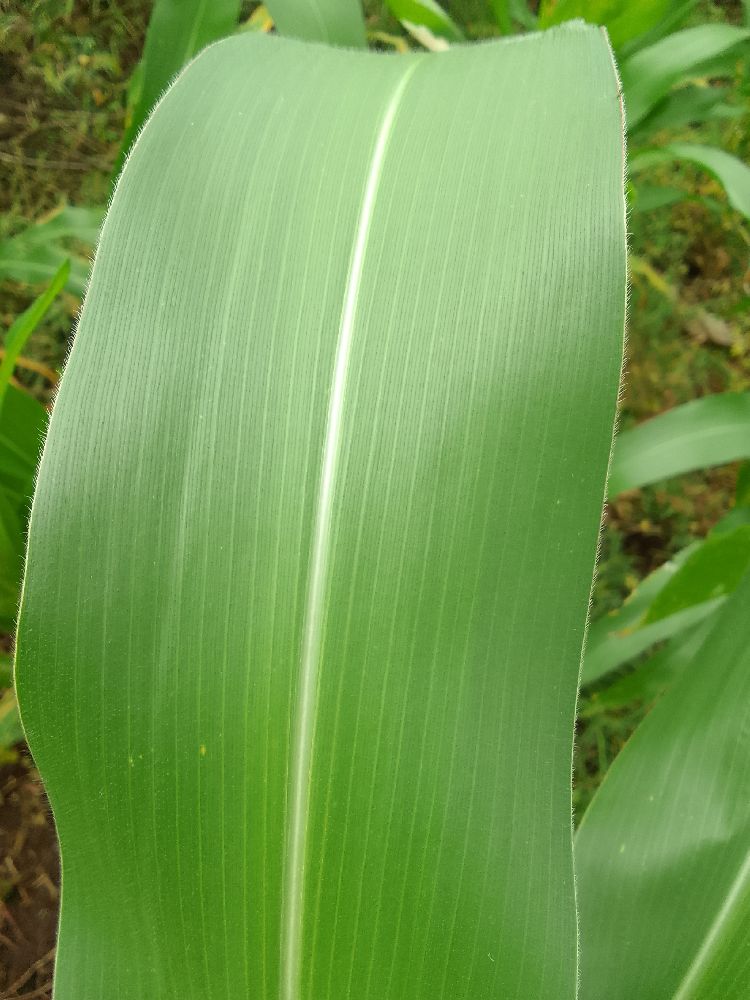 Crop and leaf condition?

maize, healthy
